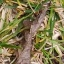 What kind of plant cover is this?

grass
